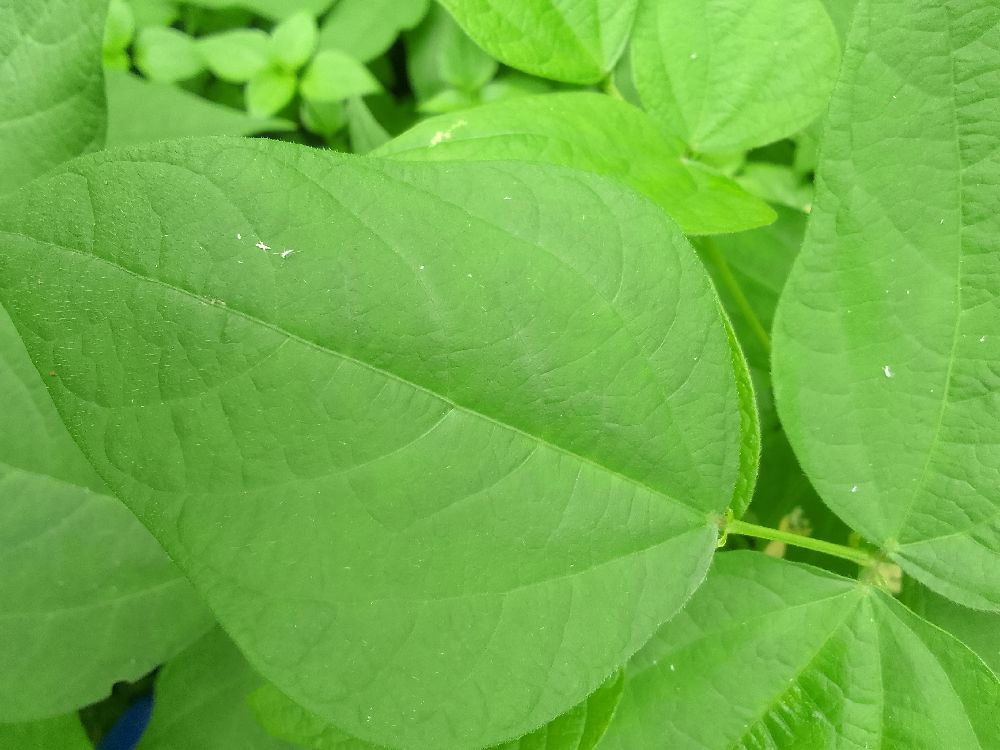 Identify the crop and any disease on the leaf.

common bean, healthy
